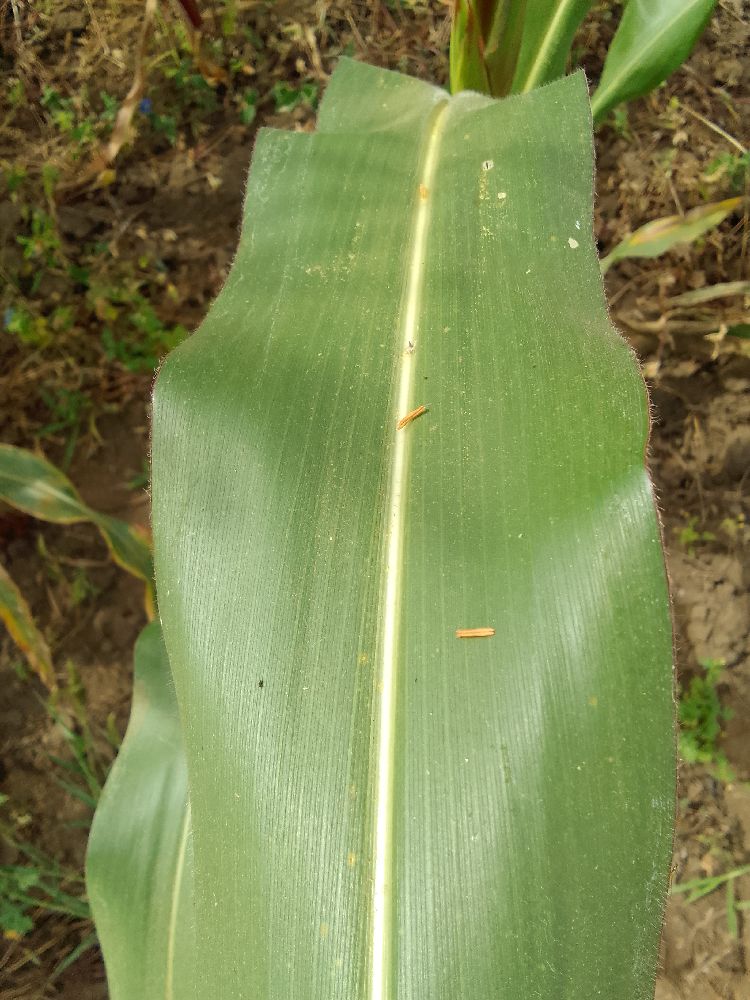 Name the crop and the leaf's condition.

maize, healthy
